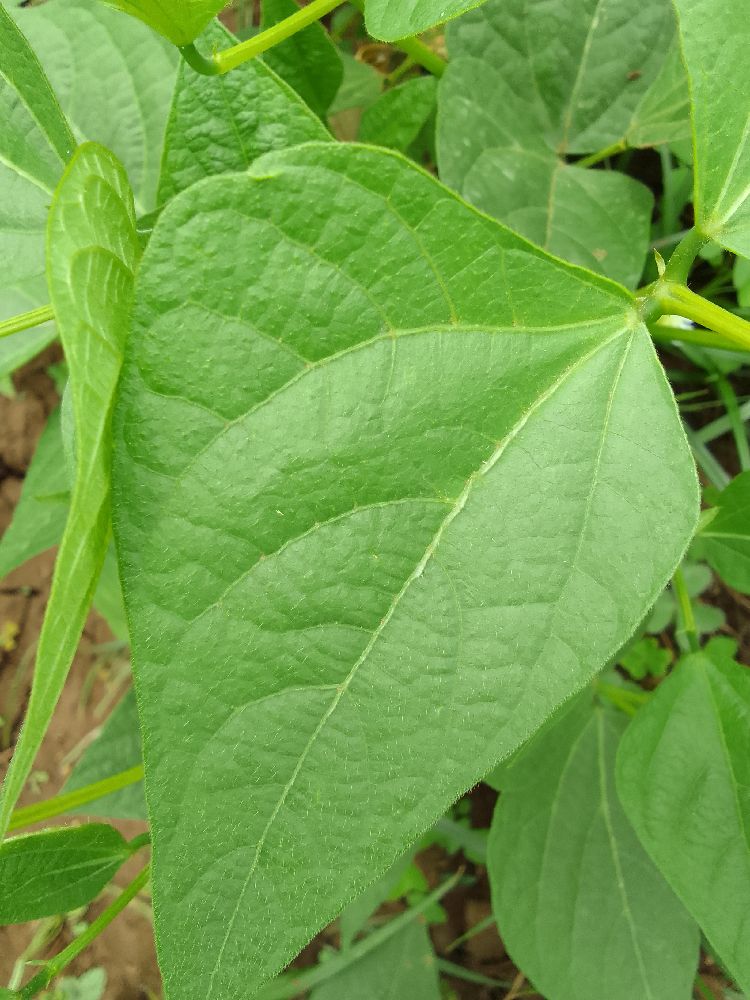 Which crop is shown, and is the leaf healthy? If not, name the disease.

common bean, healthy
